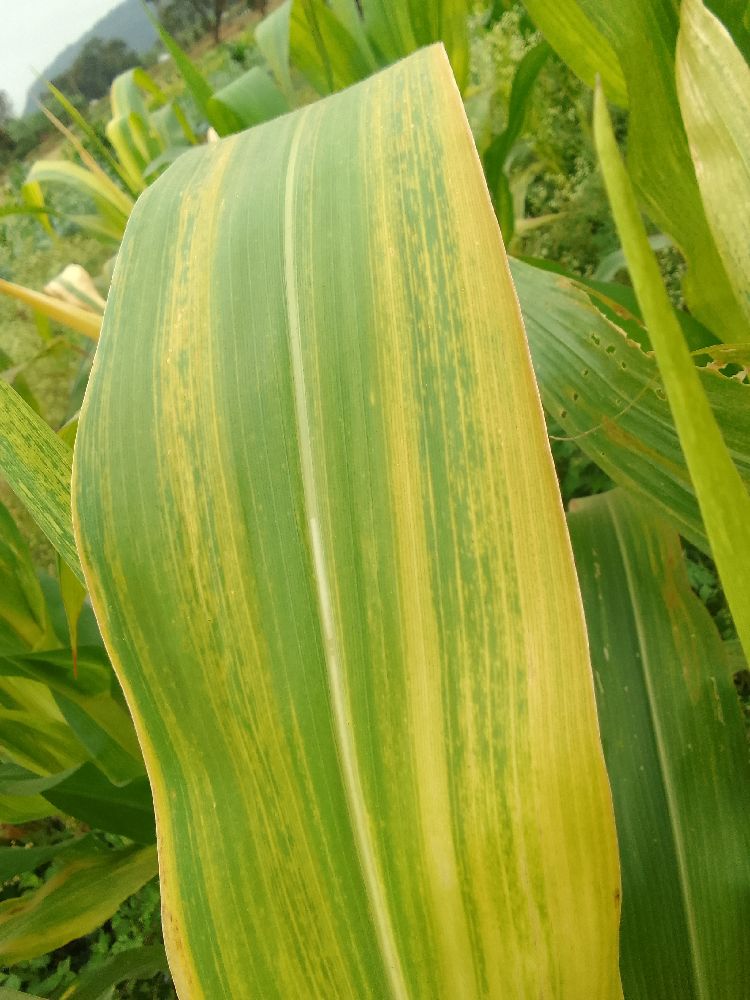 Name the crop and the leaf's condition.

maize, maize lethal necrosis
